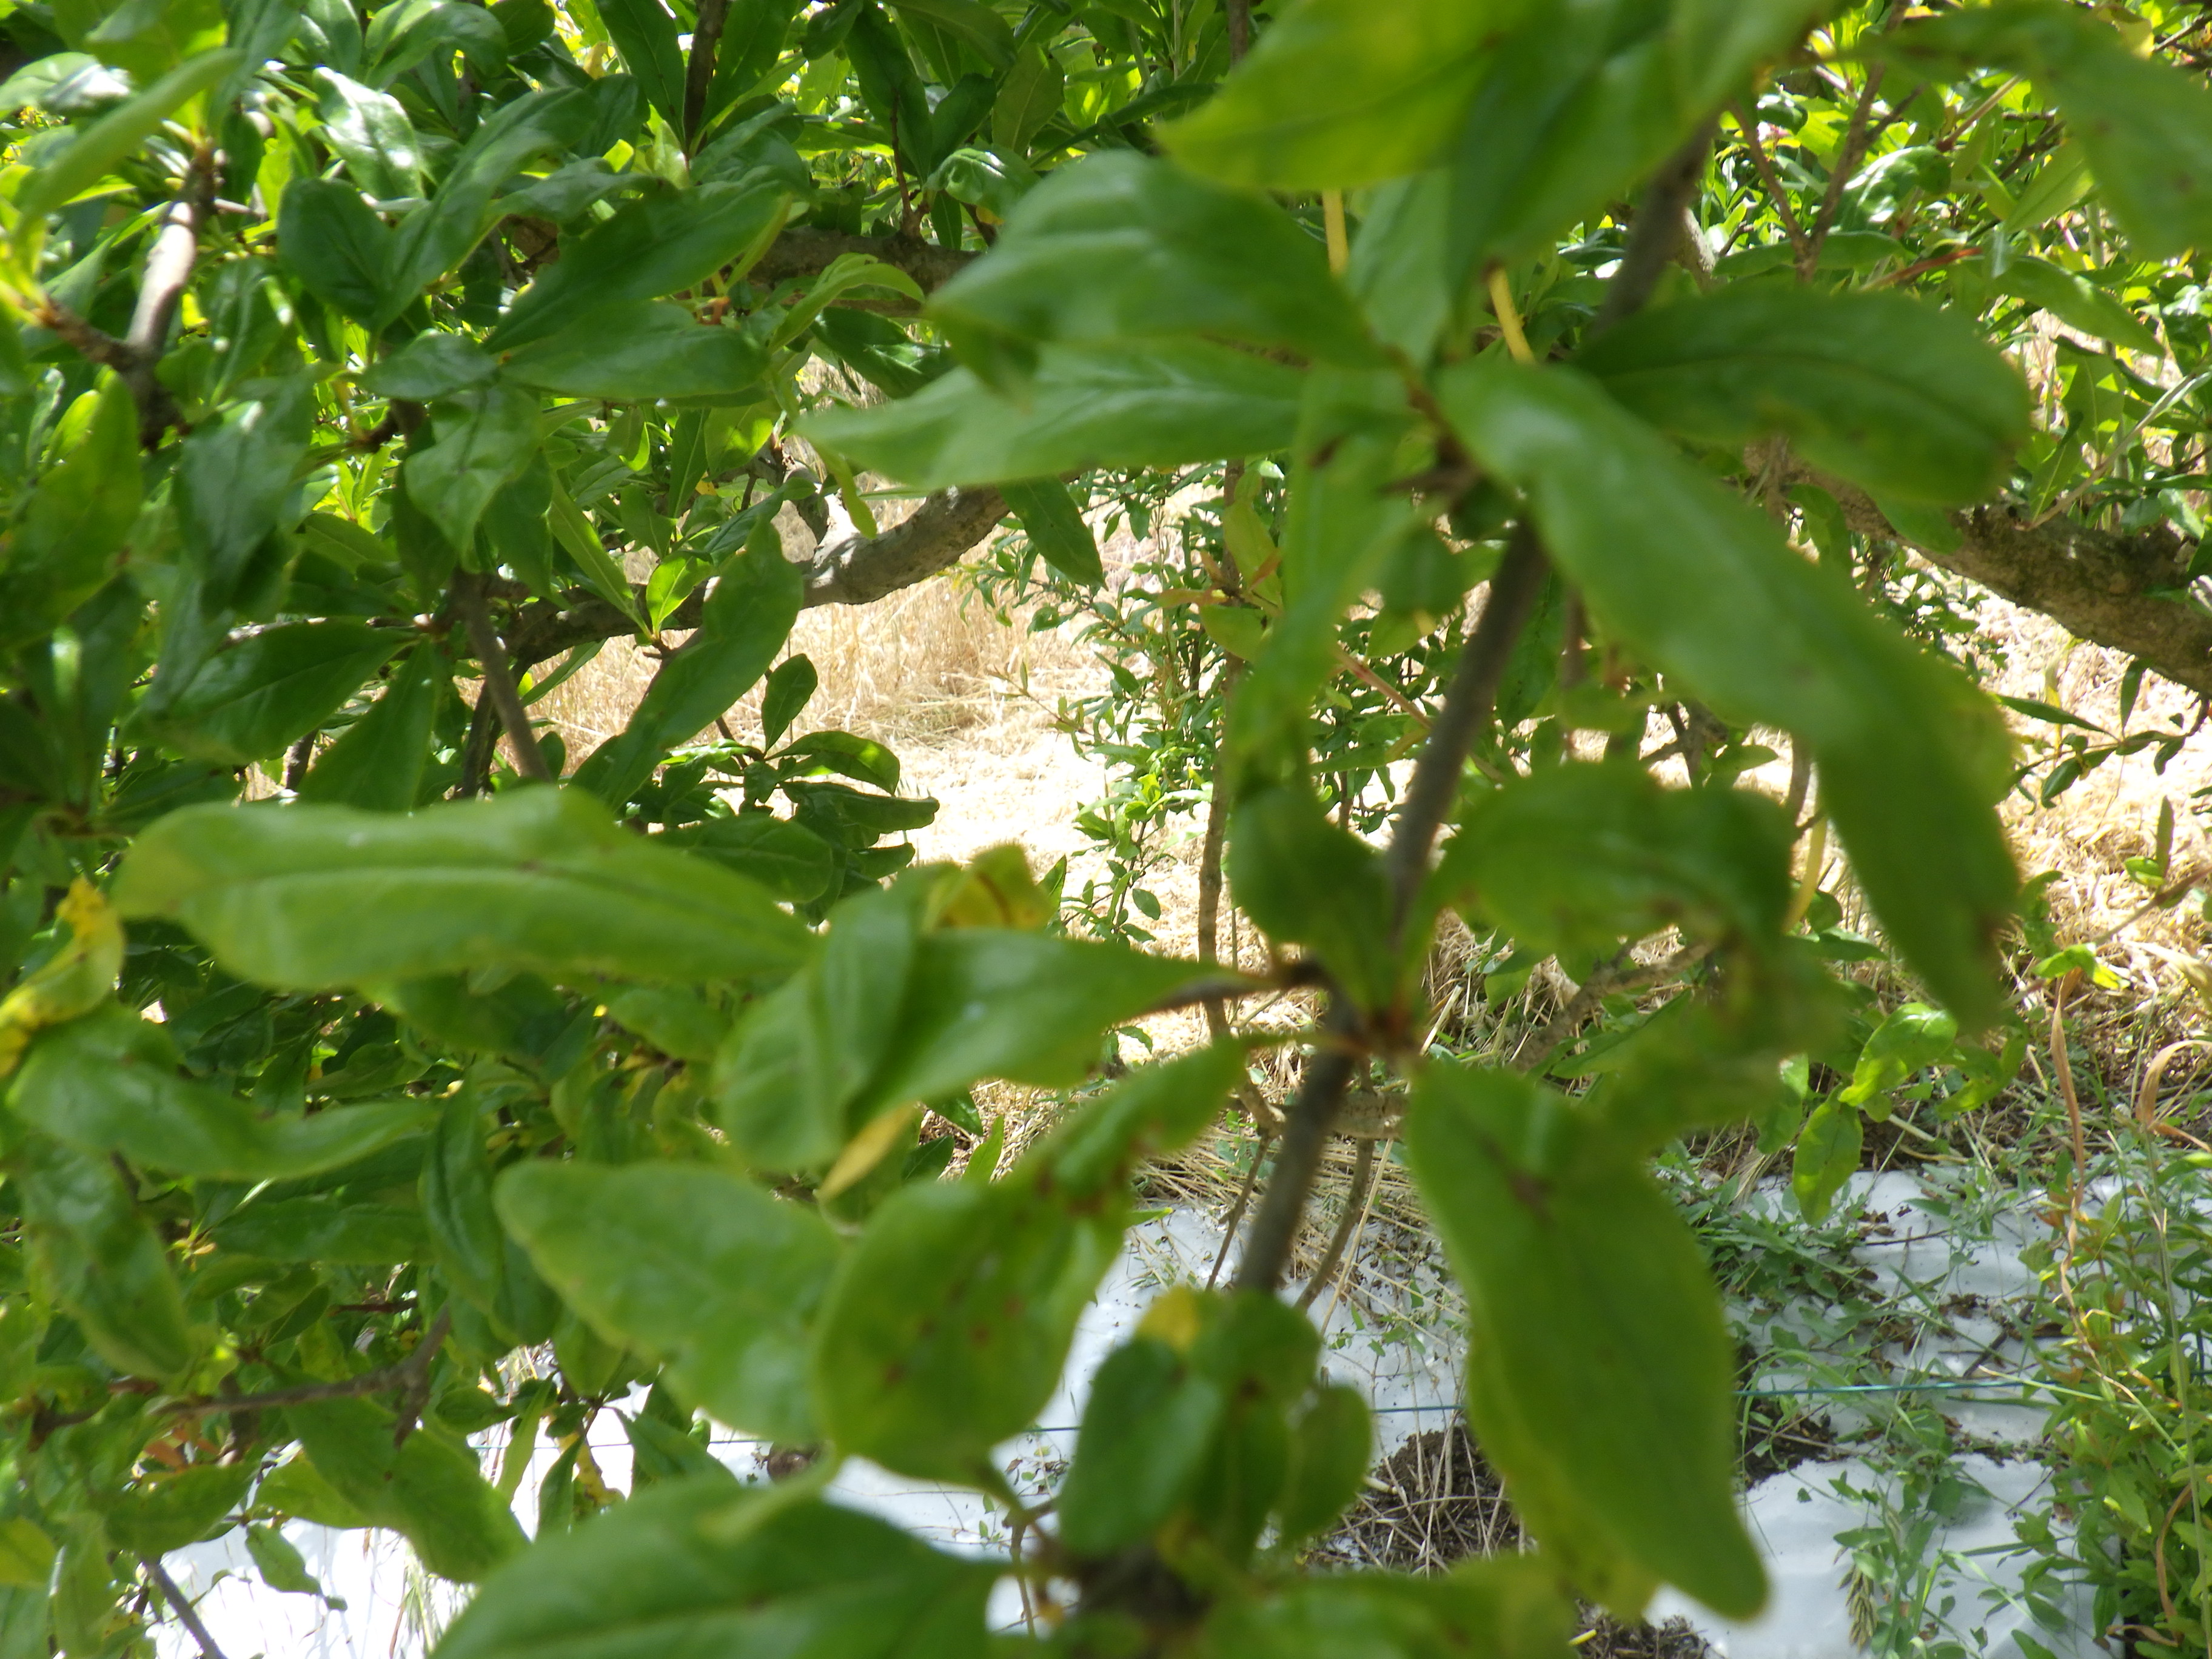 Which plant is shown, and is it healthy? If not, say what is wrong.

pomegranate, coniella granati
